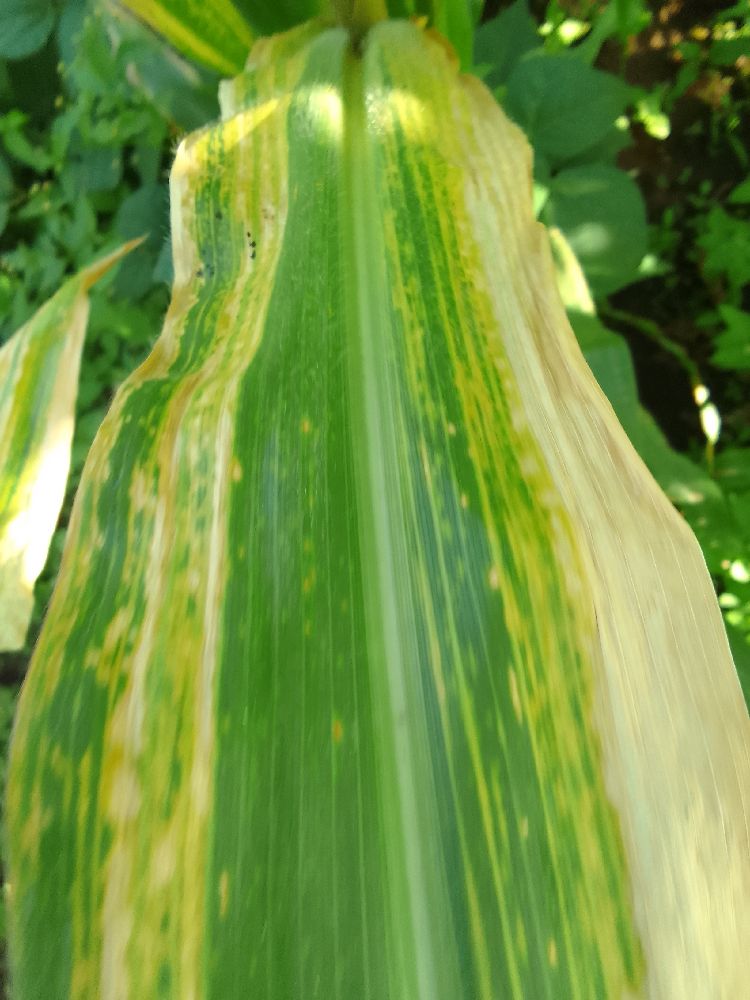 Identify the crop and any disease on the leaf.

maize, maize lethal necrosis
